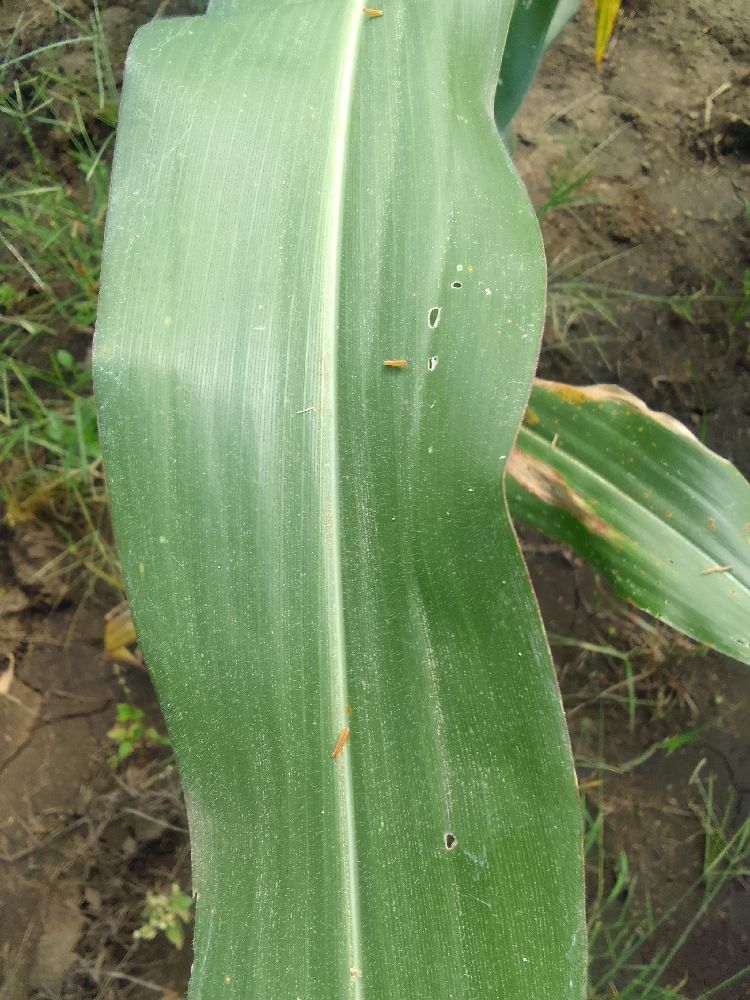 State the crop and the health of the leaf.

maize, healthy
